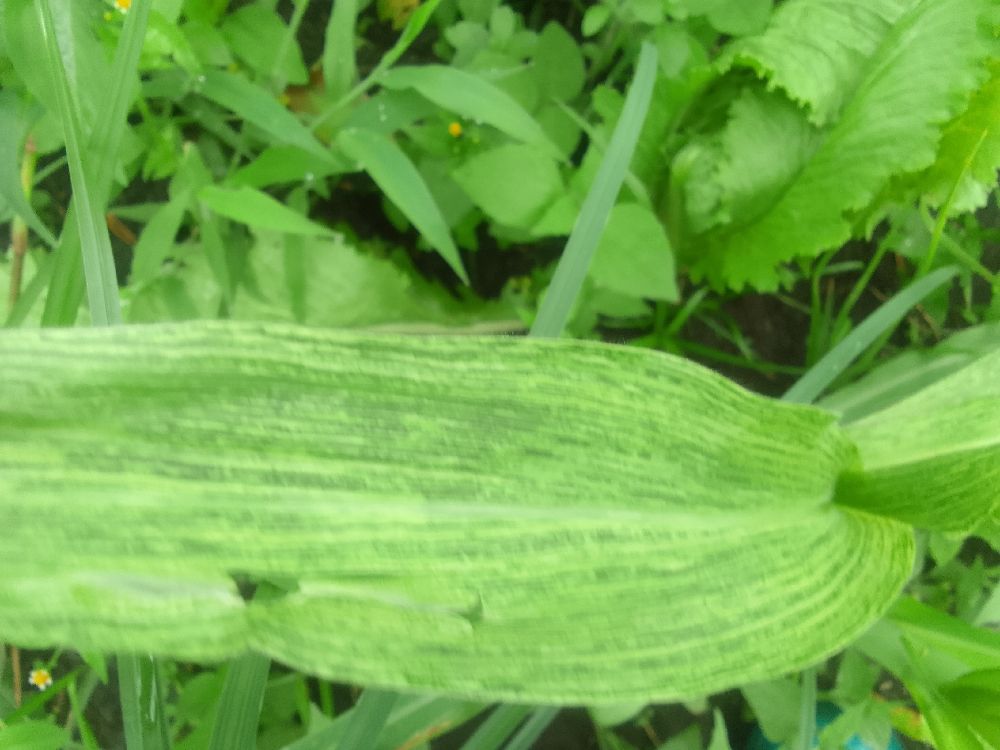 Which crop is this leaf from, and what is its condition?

maize, maize streak virus
